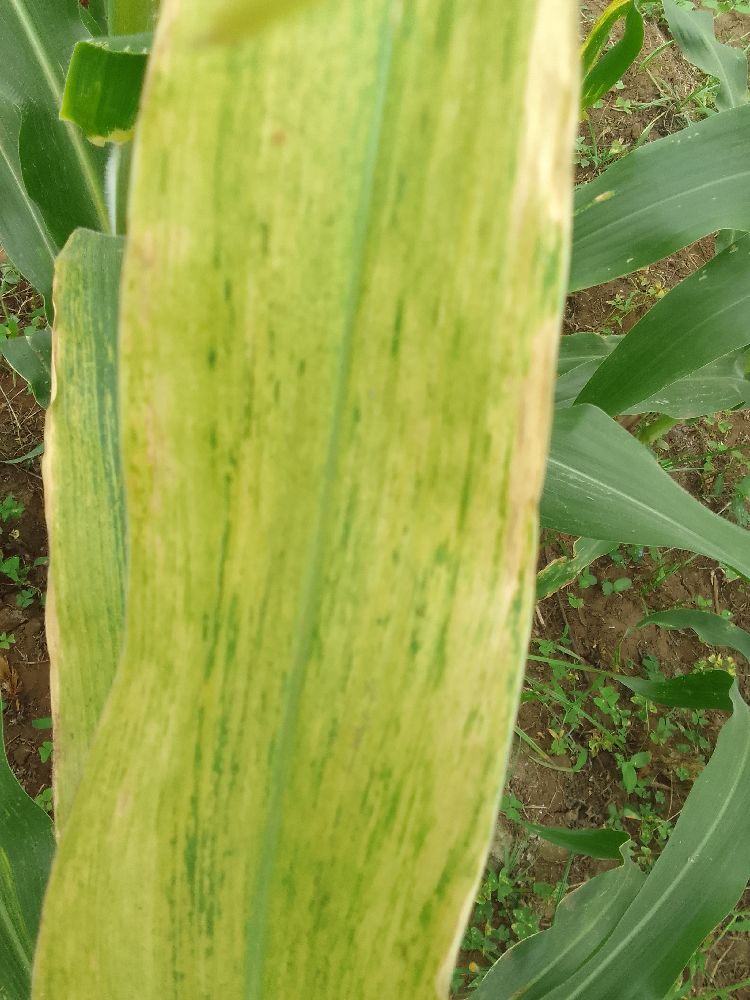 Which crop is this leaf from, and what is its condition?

maize, maize lethal necrosis
